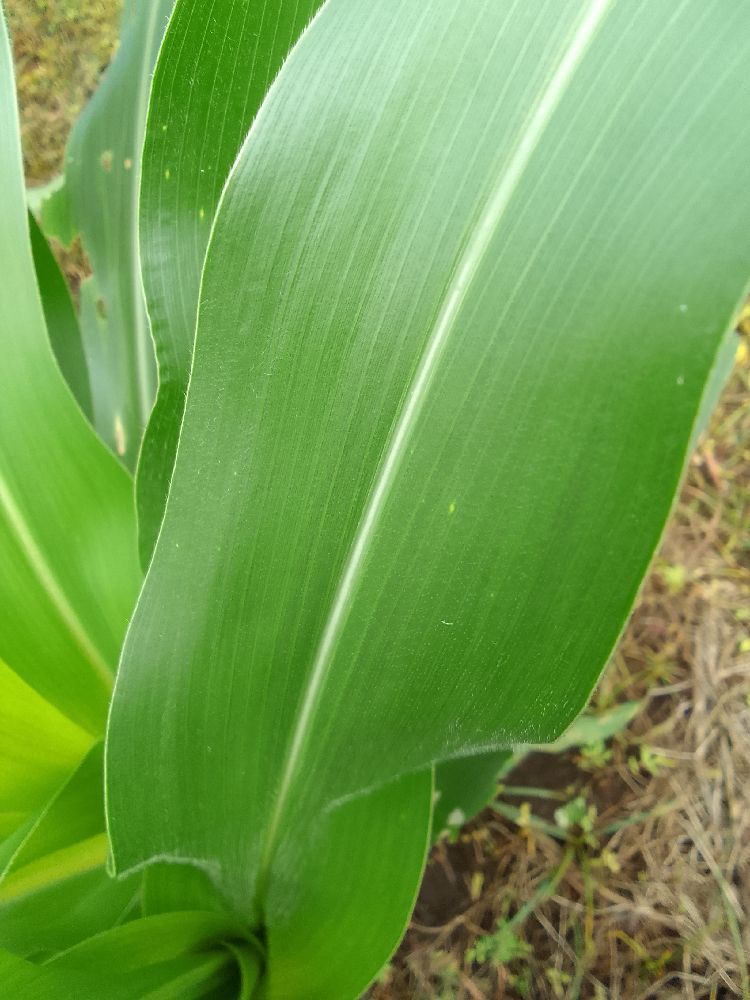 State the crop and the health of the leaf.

maize, healthy
